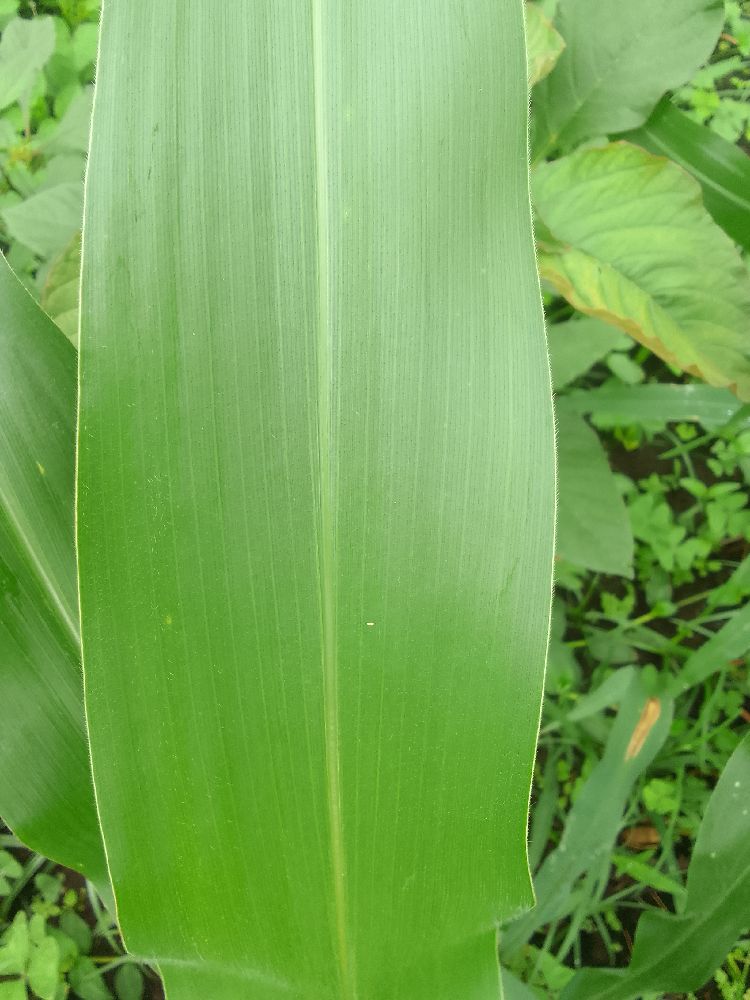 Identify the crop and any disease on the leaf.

maize, healthy
